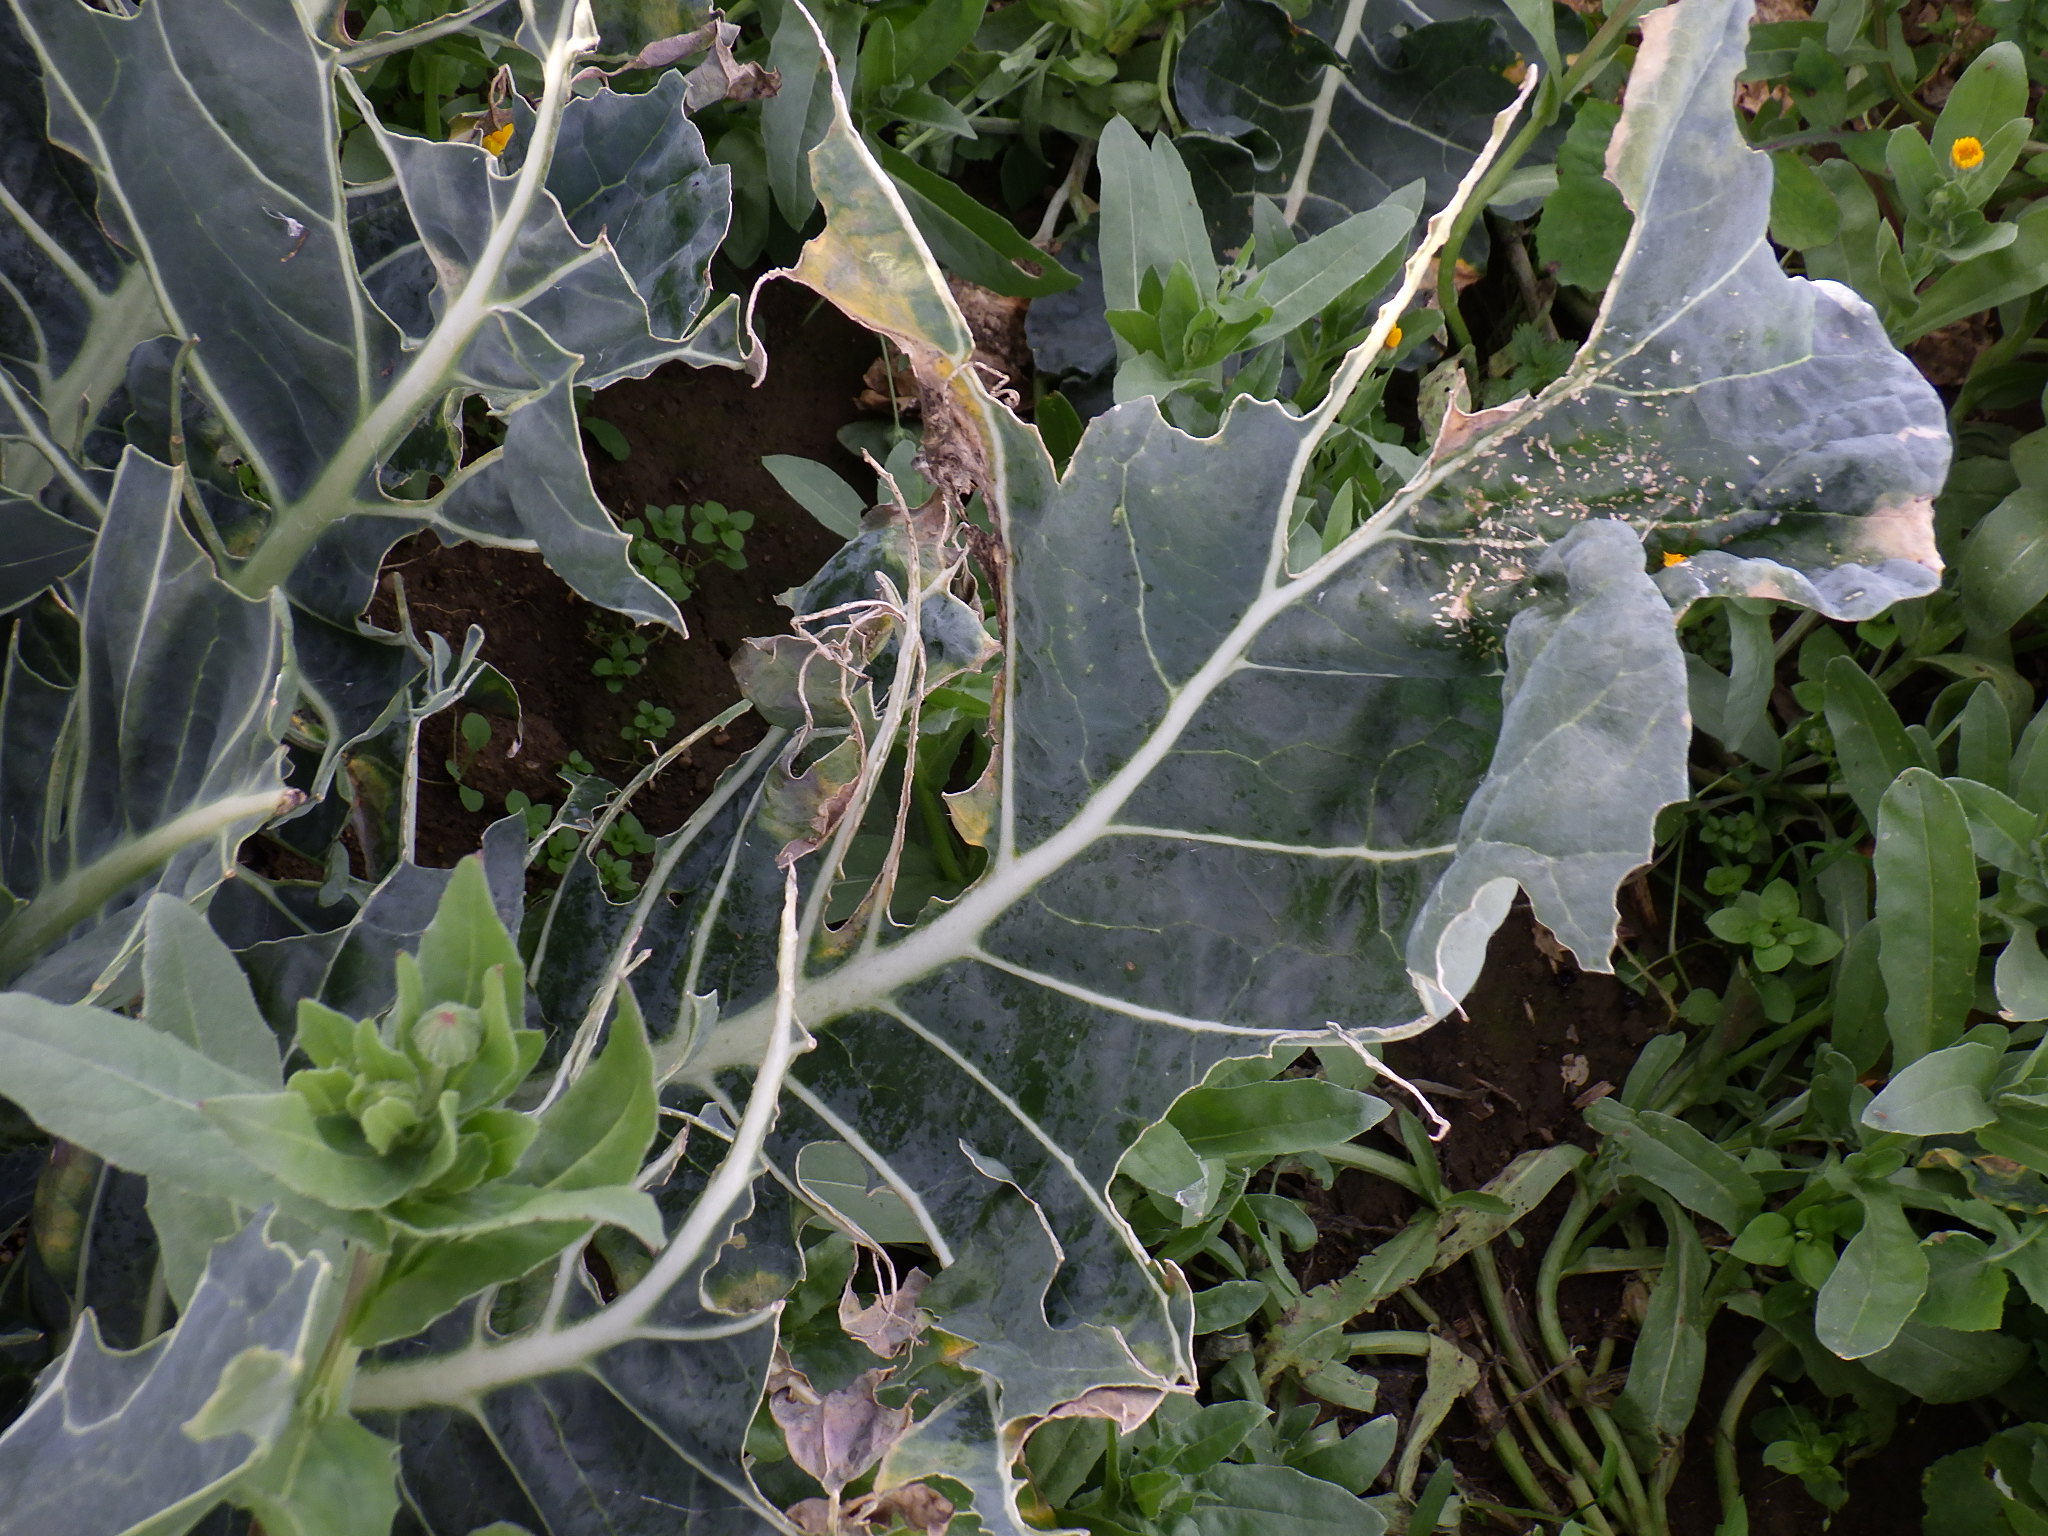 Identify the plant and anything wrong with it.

broccoli, phytophagous
